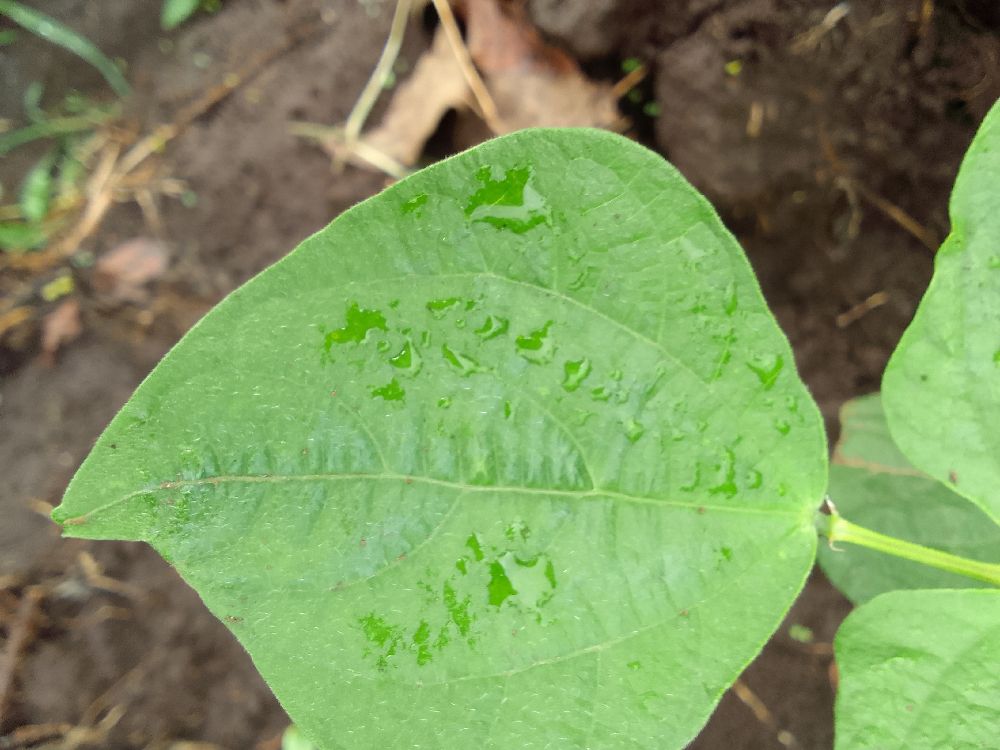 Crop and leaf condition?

common bean, healthy
